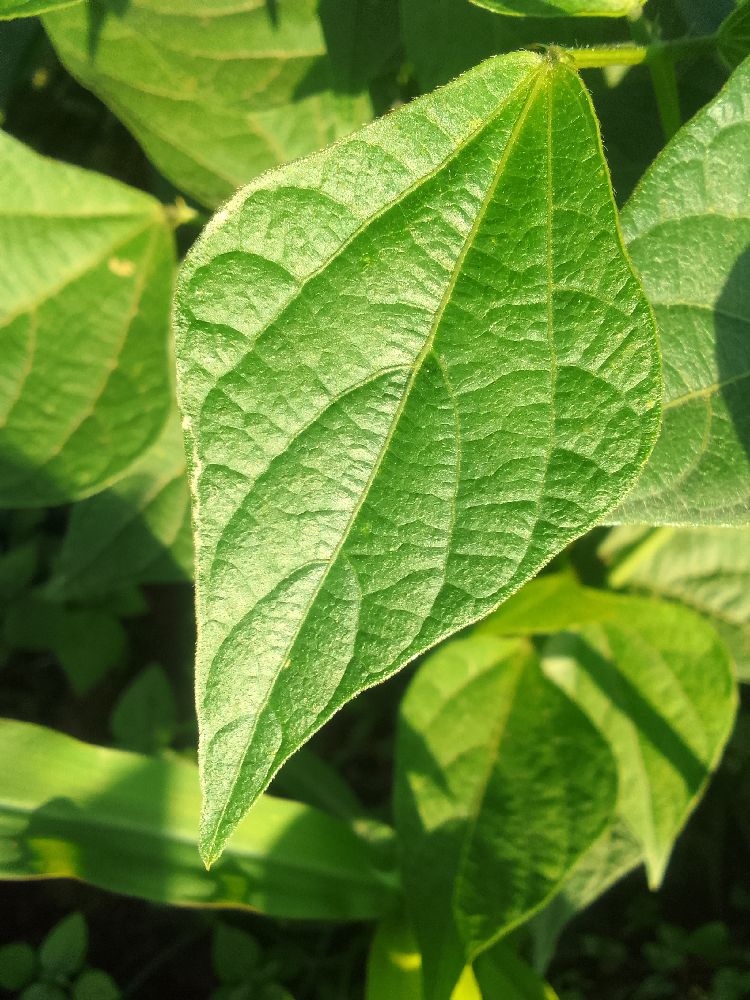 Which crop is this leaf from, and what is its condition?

common bean, healthy
